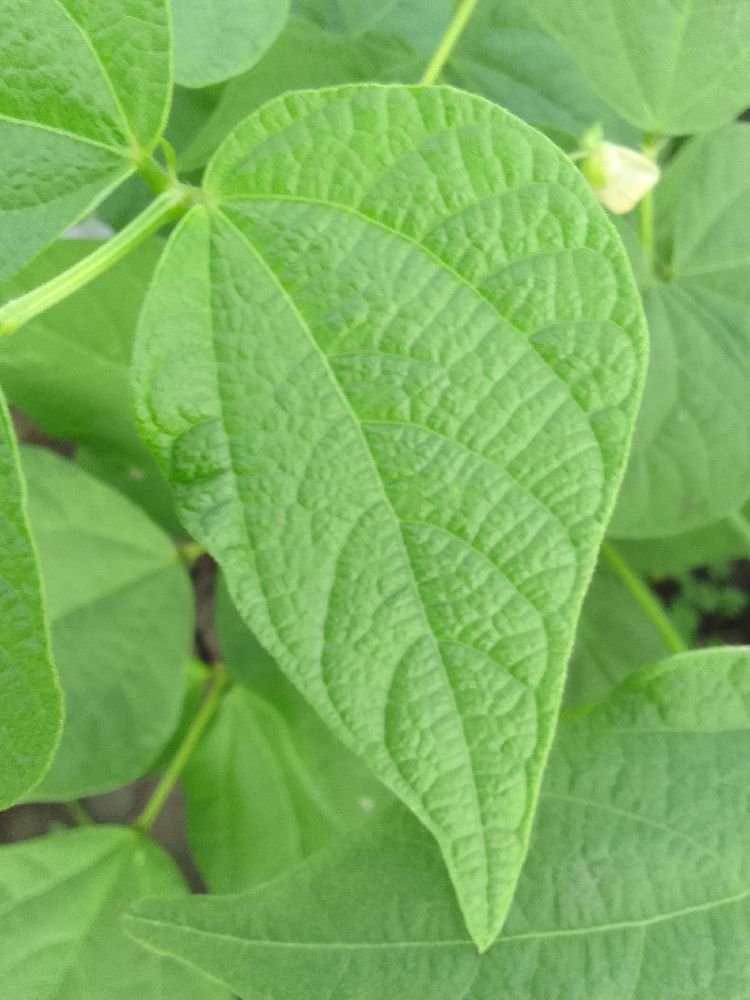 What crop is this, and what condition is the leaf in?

common bean, healthy
